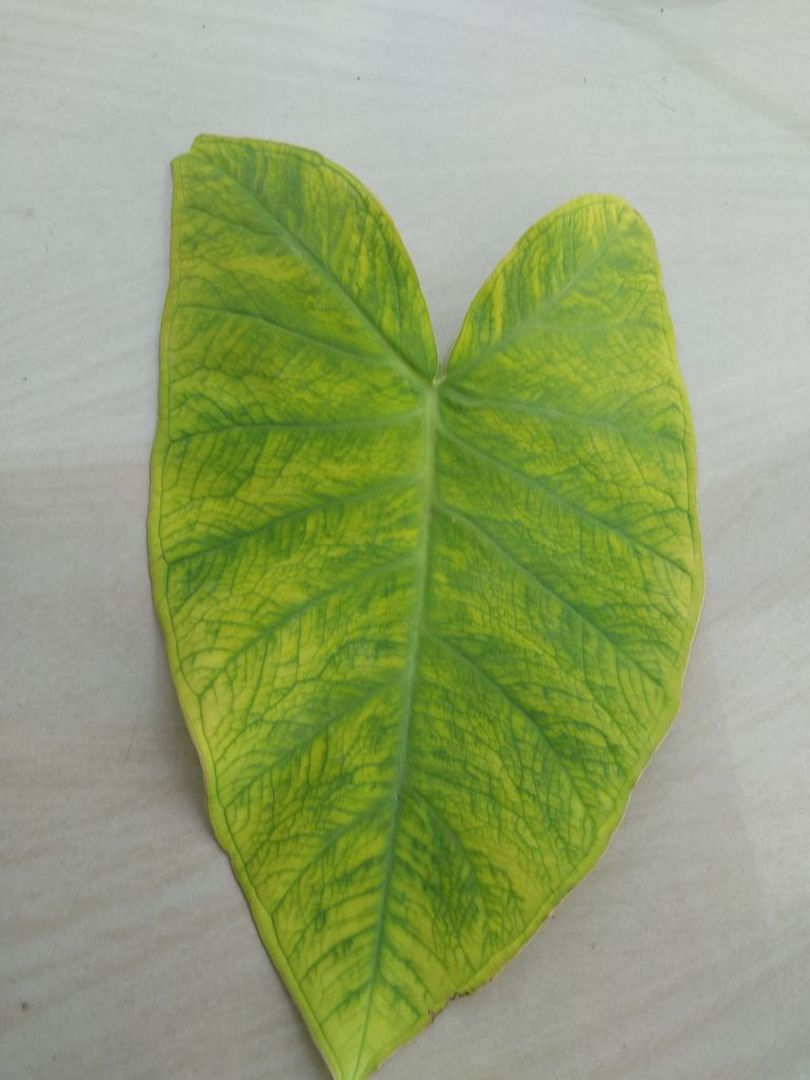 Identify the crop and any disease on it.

taro, mosaic
